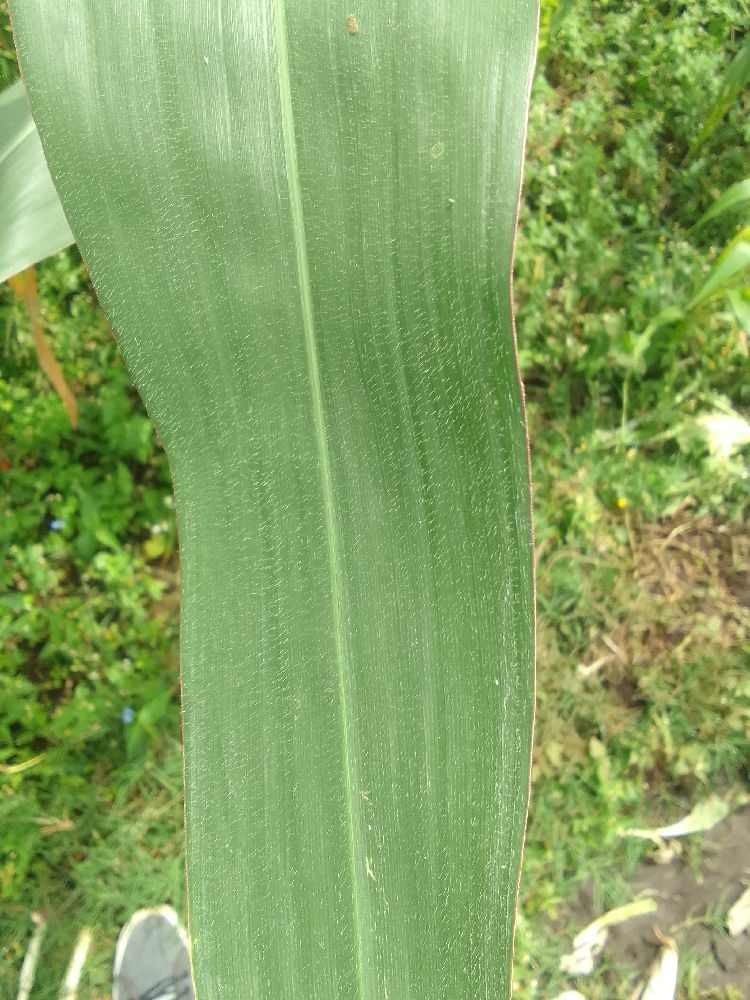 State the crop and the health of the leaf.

maize, healthy
